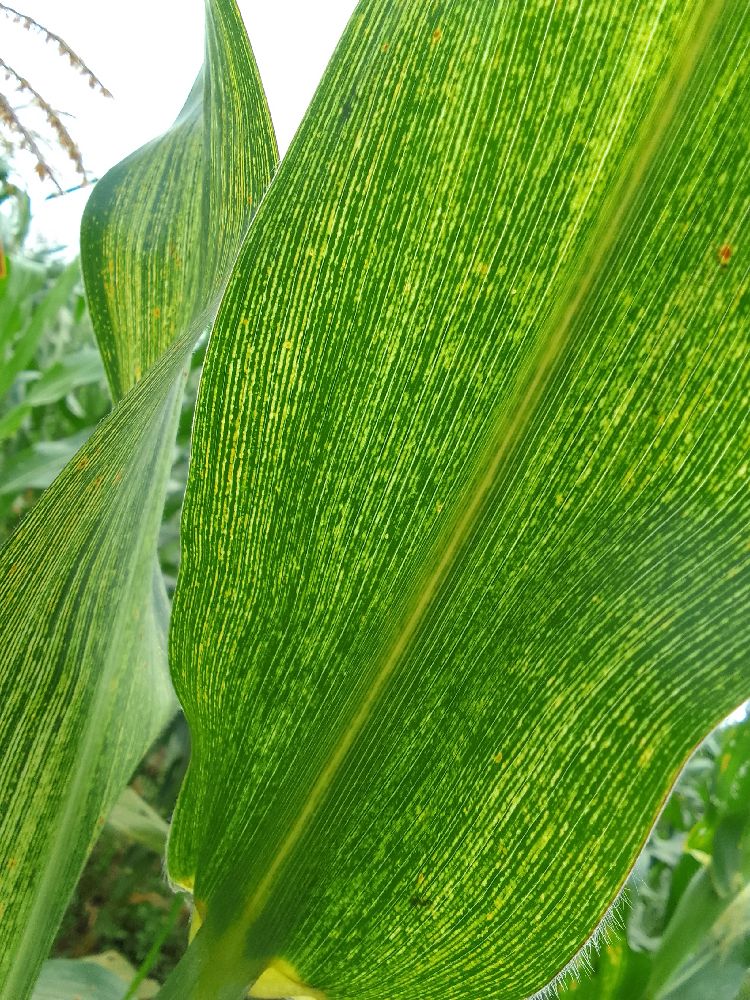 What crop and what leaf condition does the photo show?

maize, maize streak virus
